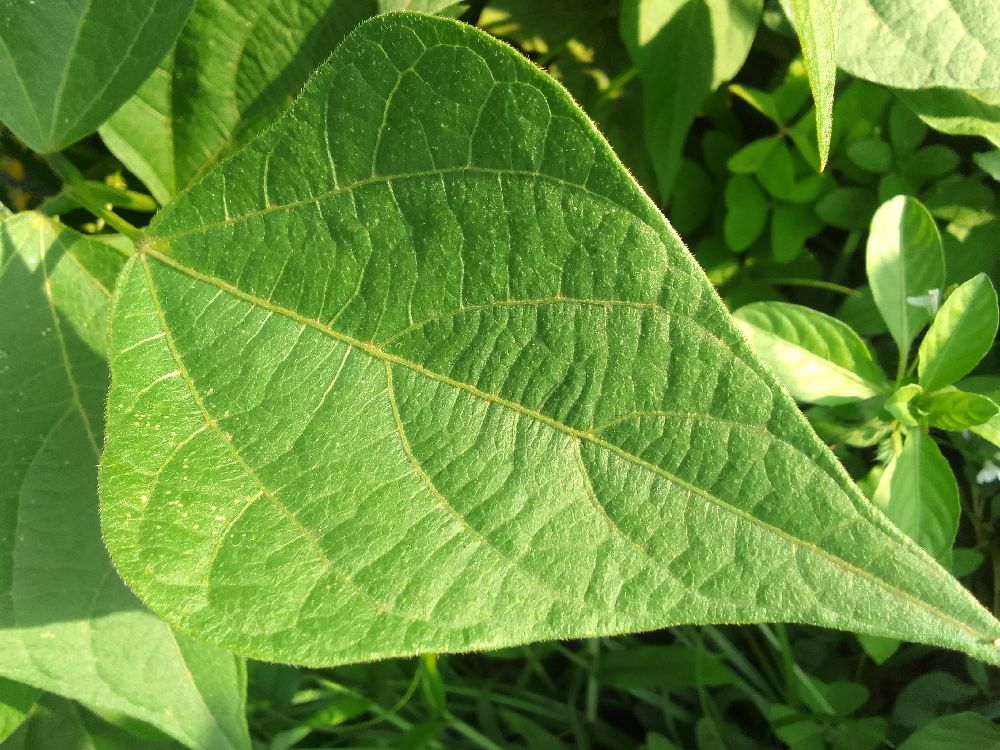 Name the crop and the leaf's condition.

common bean, healthy
